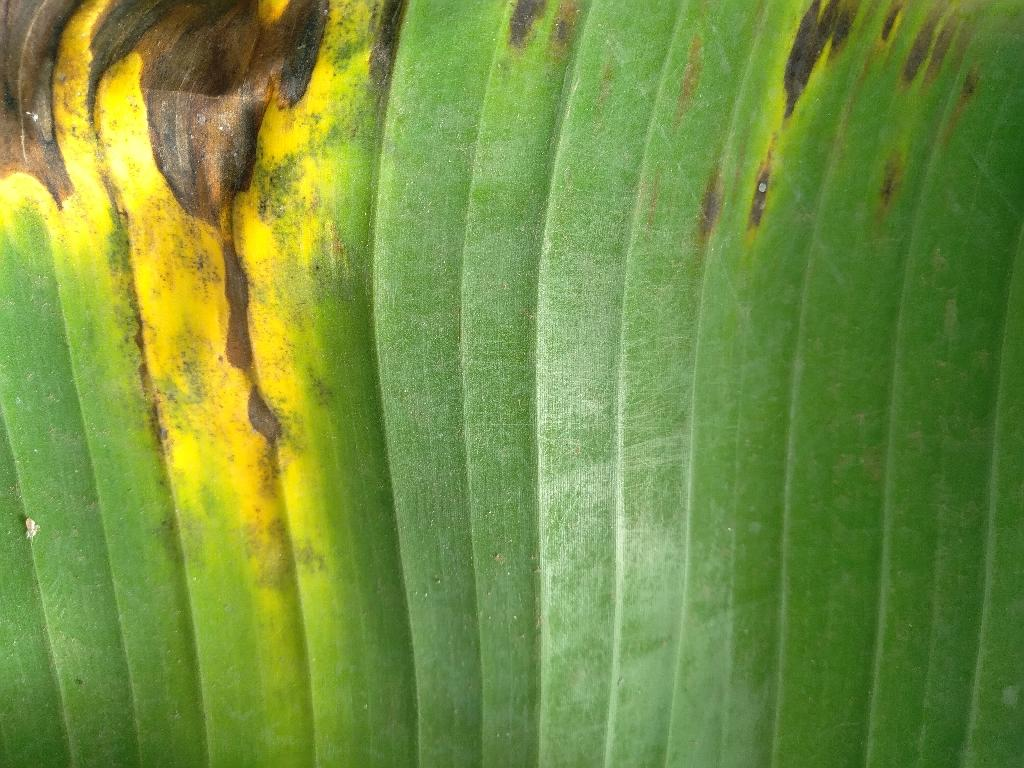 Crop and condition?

banana, black sigatoka
